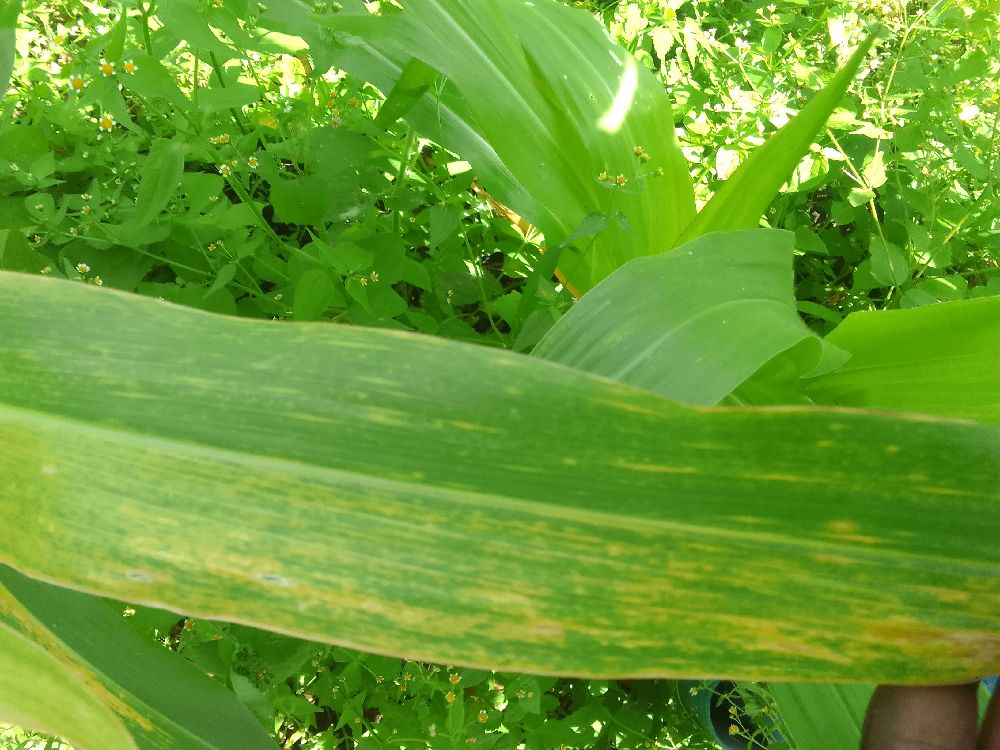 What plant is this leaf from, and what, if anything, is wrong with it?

maize, maize lethal necrosis
